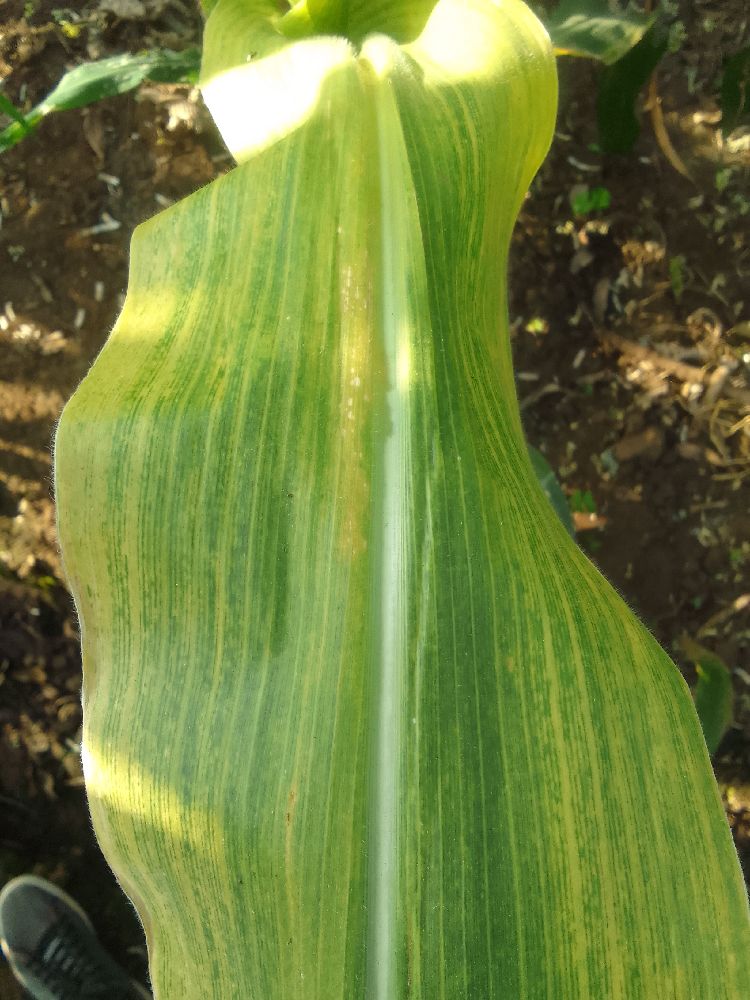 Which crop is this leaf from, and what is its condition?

maize, maize lethal necrosis
